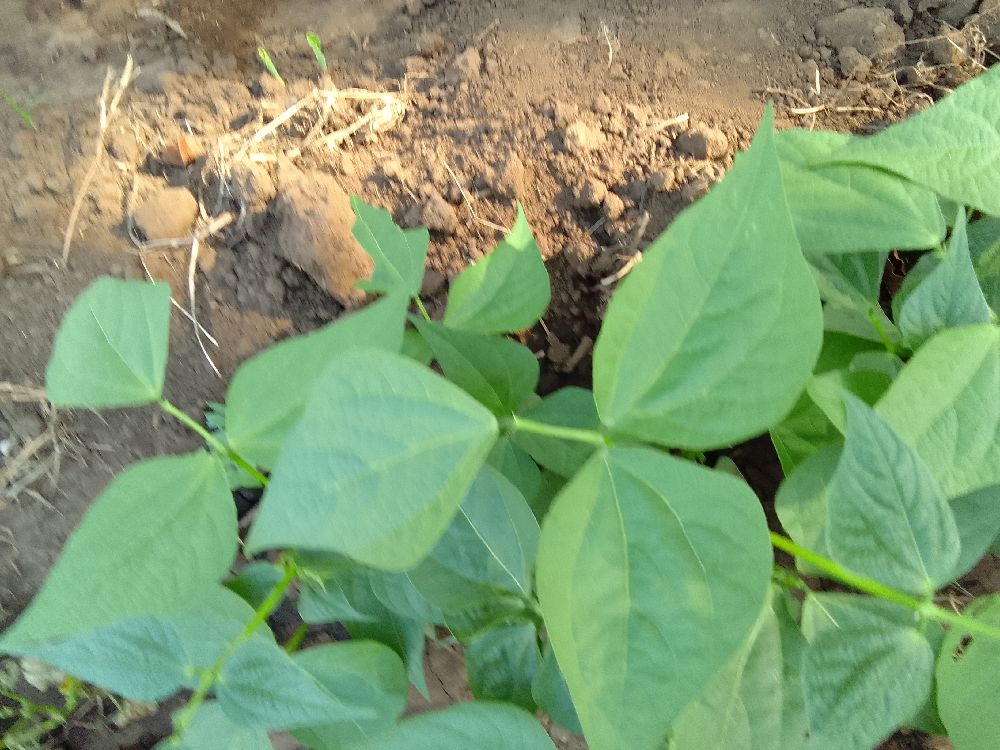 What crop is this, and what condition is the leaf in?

common bean, healthy
